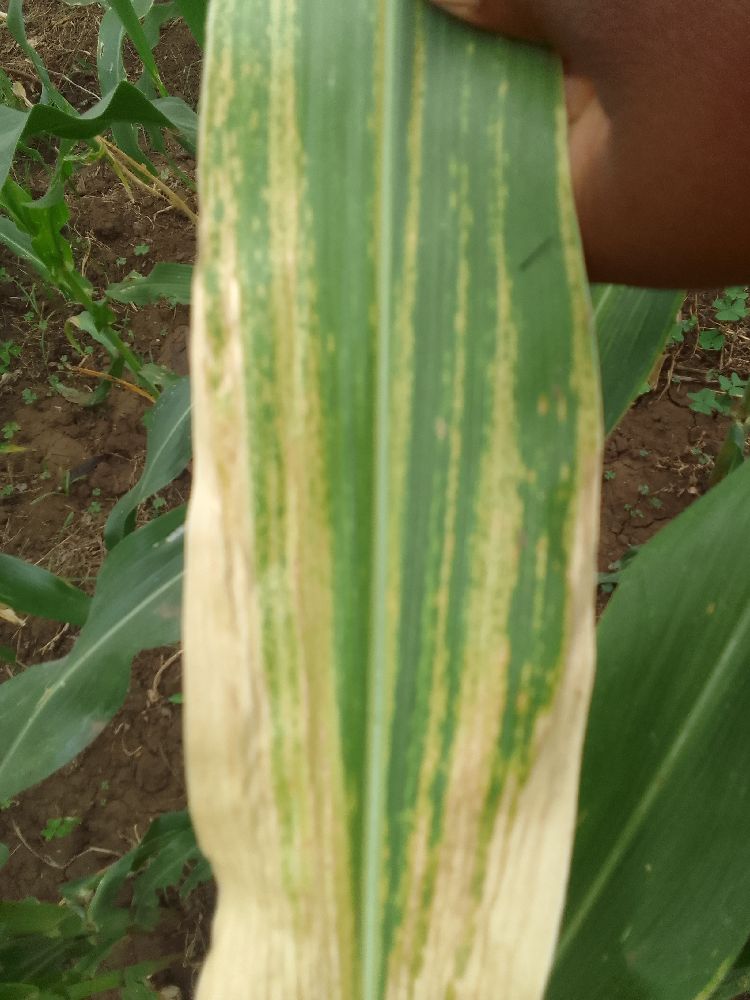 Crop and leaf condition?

maize, maize lethal necrosis
